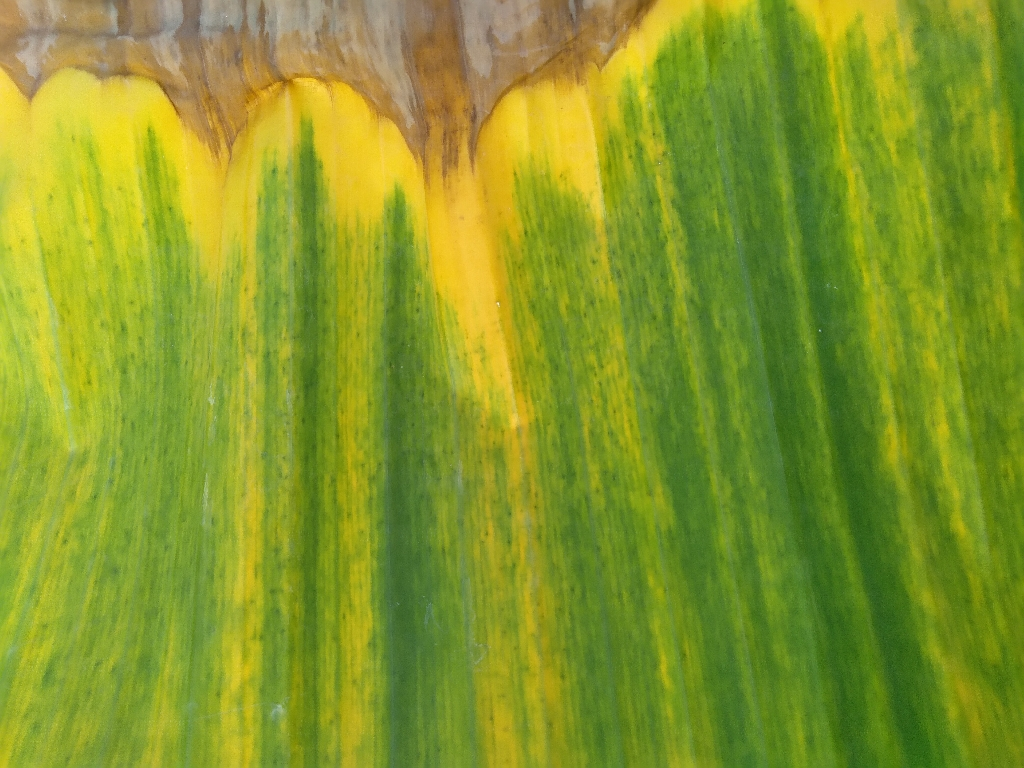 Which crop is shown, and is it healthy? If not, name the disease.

banana, fusarium wilt race 1
